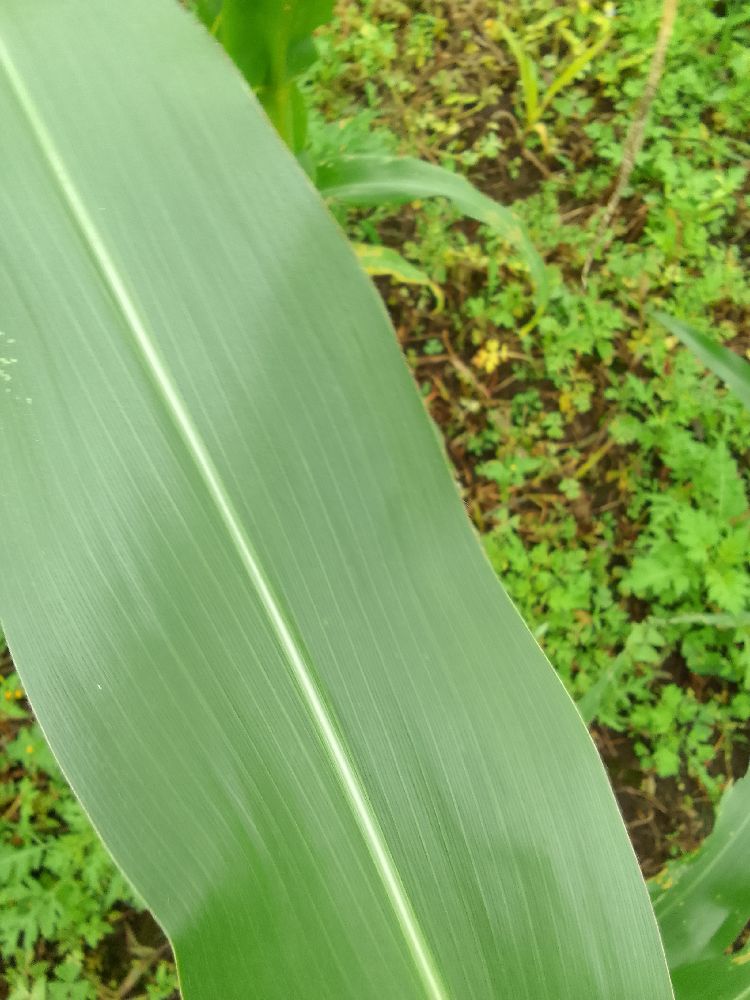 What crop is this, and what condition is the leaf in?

maize, healthy
